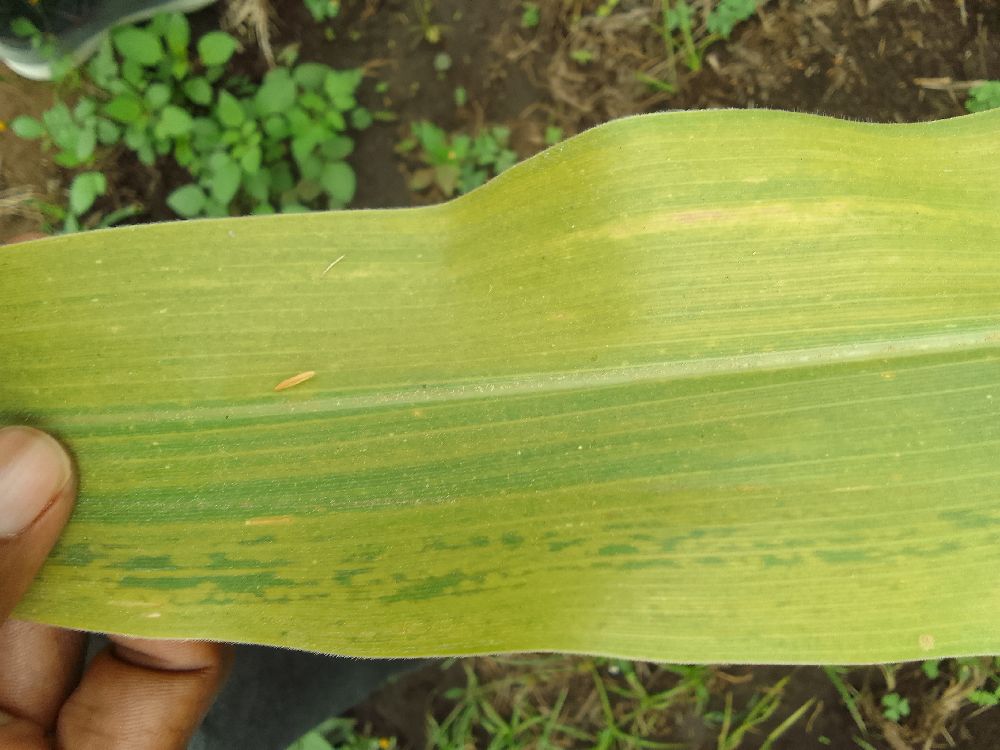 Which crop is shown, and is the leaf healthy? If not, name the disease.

maize, maize lethal necrosis
